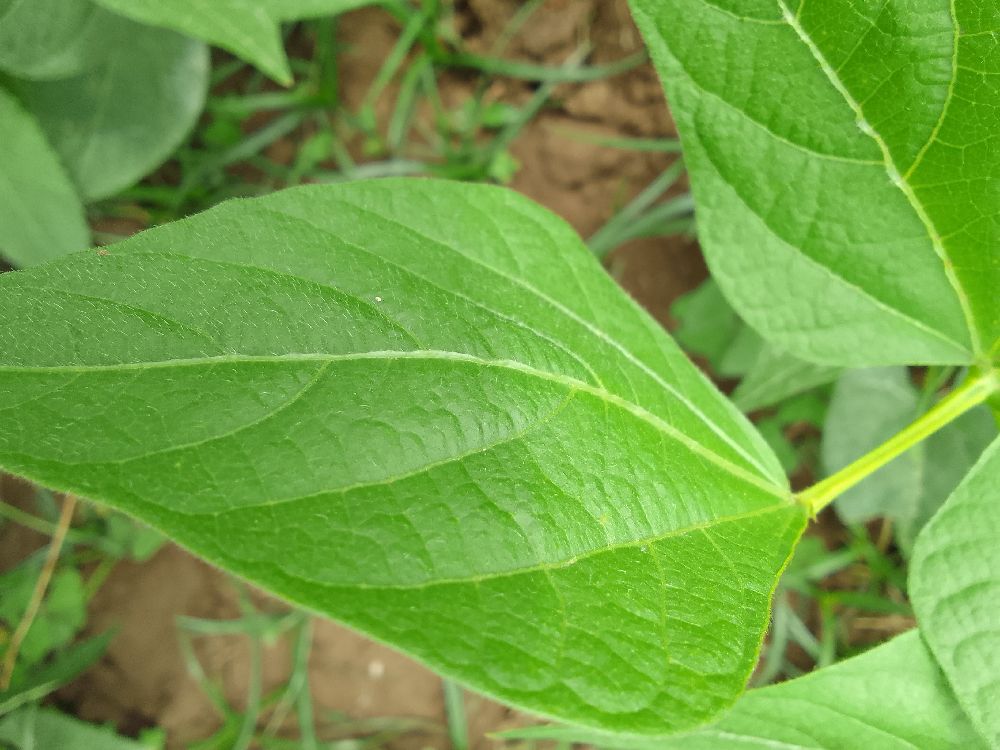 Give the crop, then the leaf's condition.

common bean, healthy
